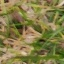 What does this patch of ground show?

grass
